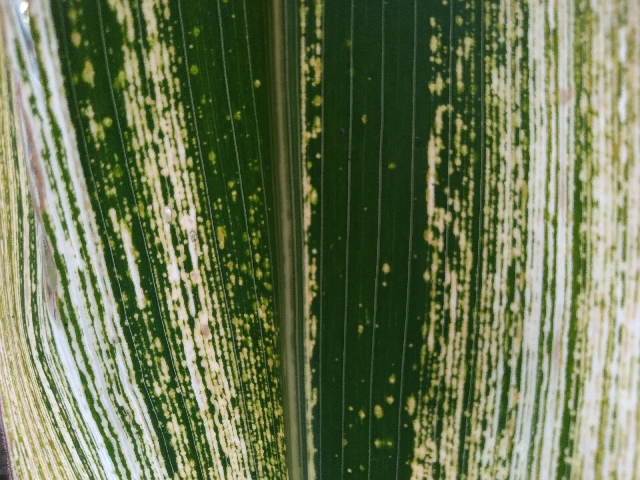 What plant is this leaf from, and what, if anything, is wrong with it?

maize, maize streak virus
